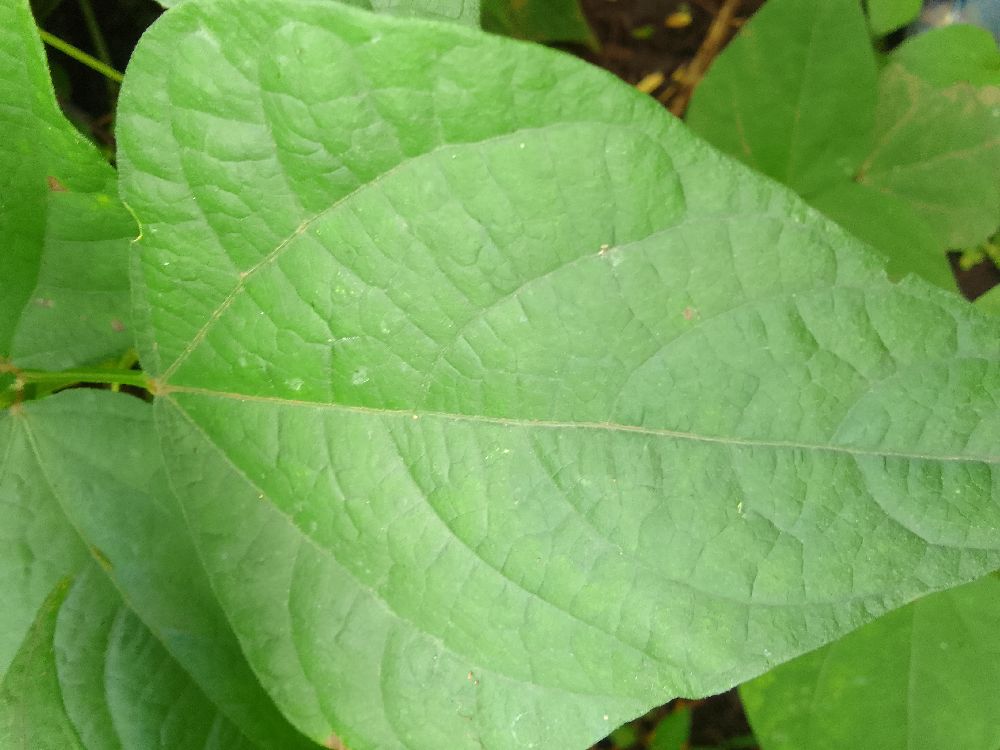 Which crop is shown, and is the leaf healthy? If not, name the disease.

common bean, healthy
